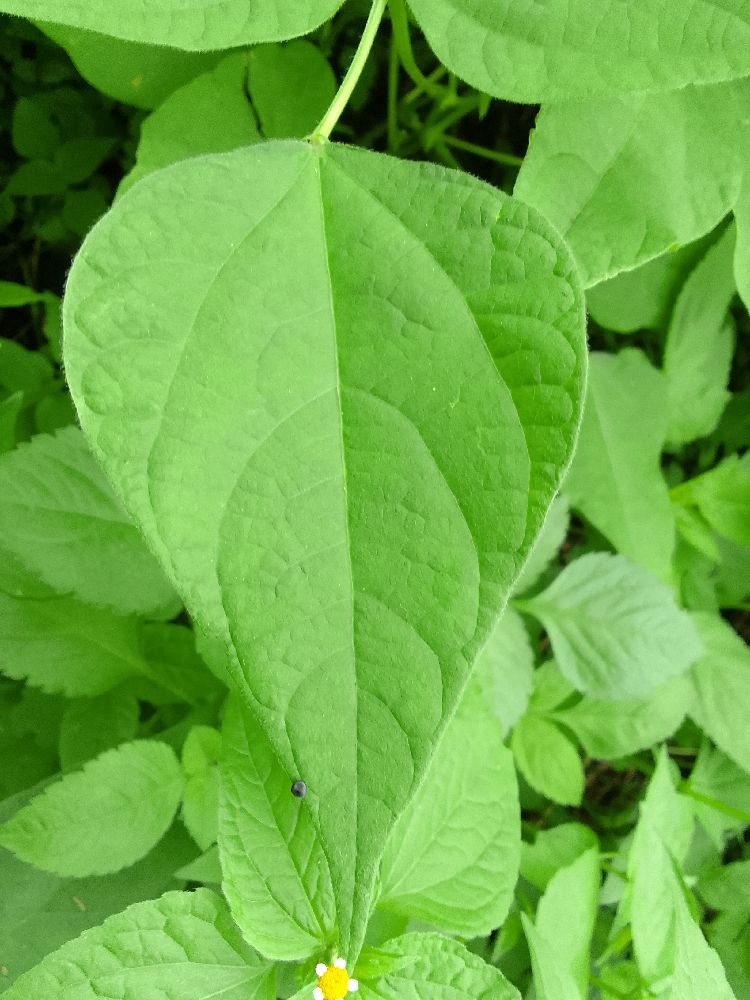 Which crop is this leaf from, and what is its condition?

common bean, healthy
